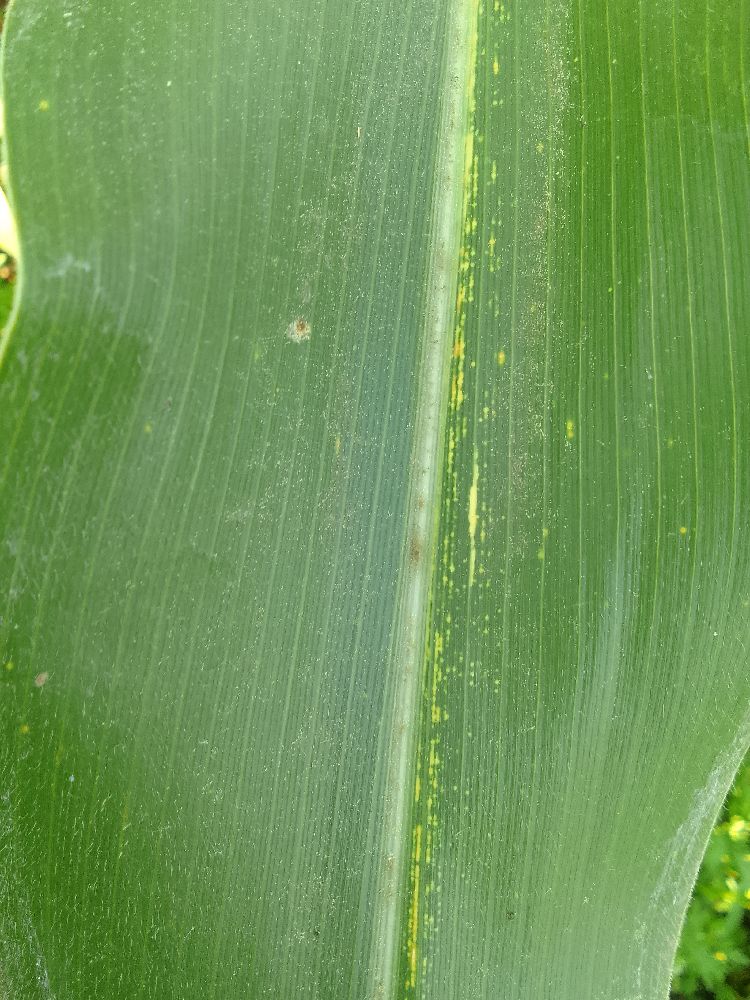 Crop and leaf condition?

maize, maize streak virus
